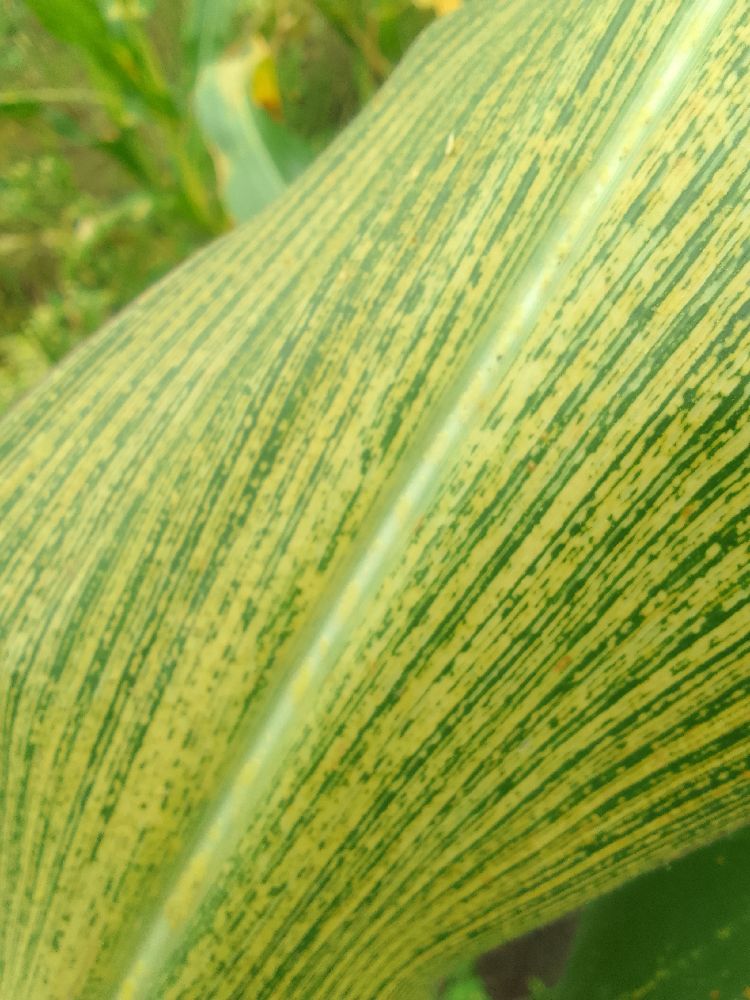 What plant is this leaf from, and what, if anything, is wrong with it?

maize, maize streak virus
